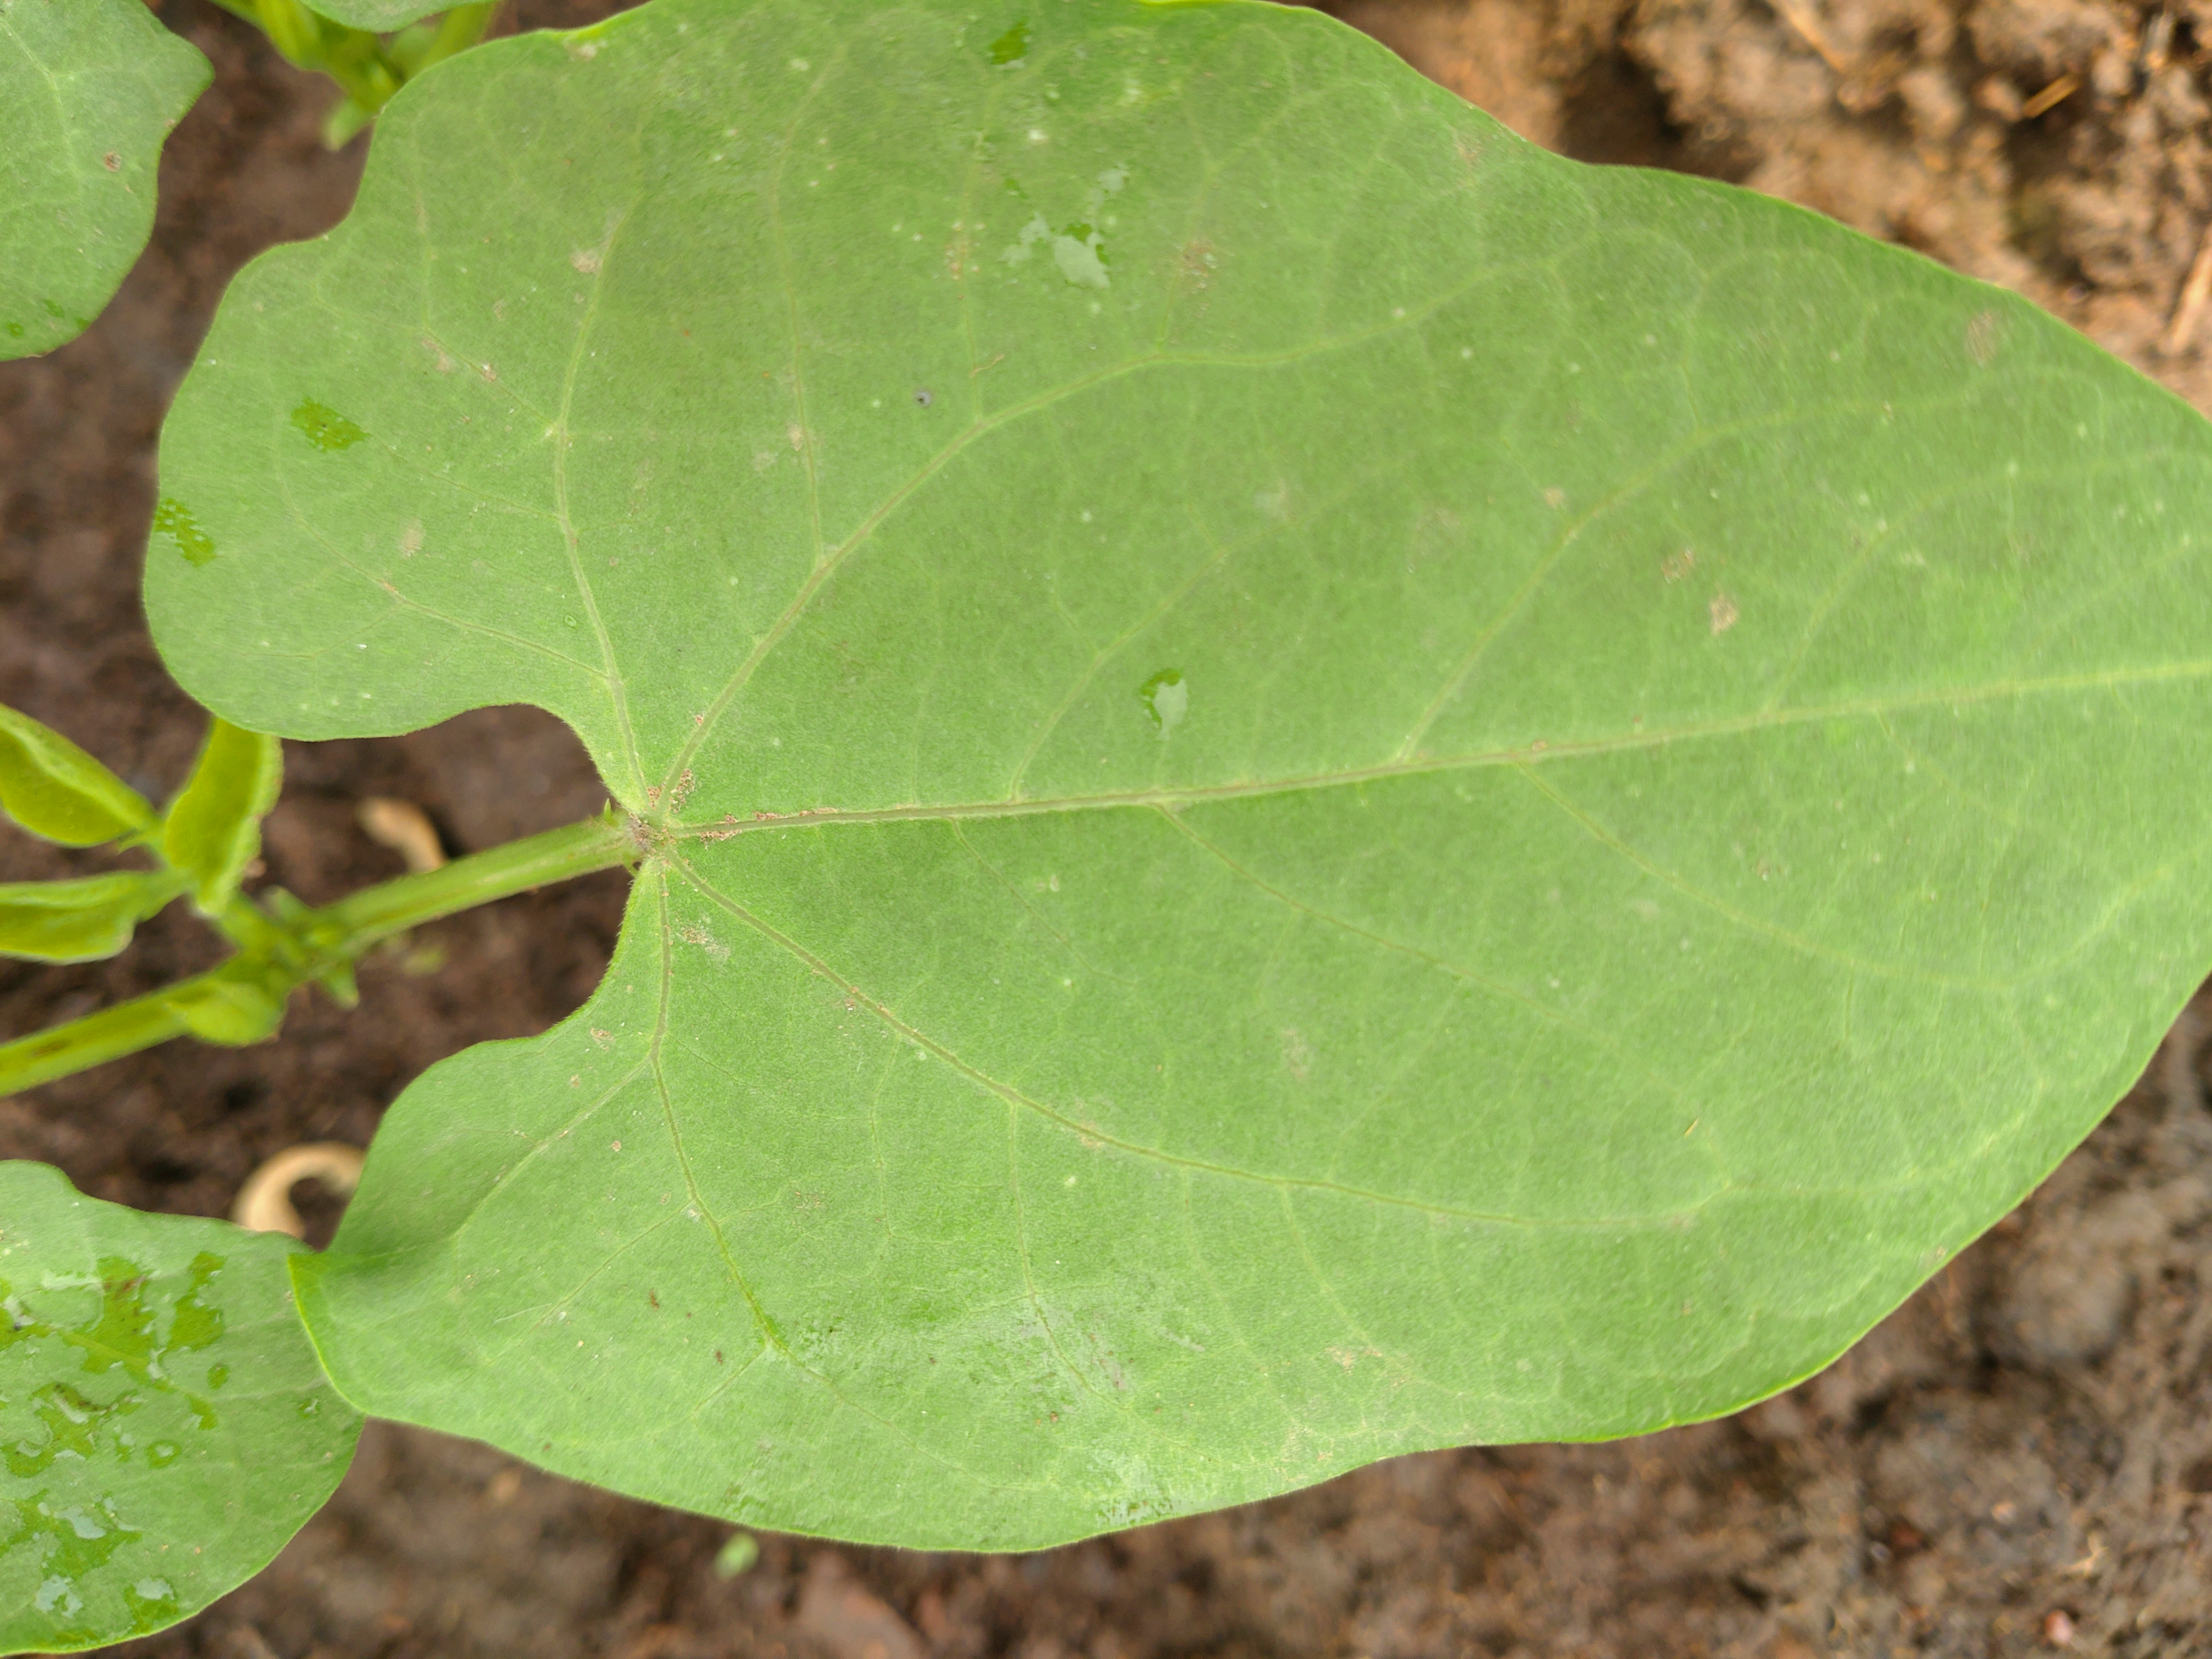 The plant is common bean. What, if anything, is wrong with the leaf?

healthy
